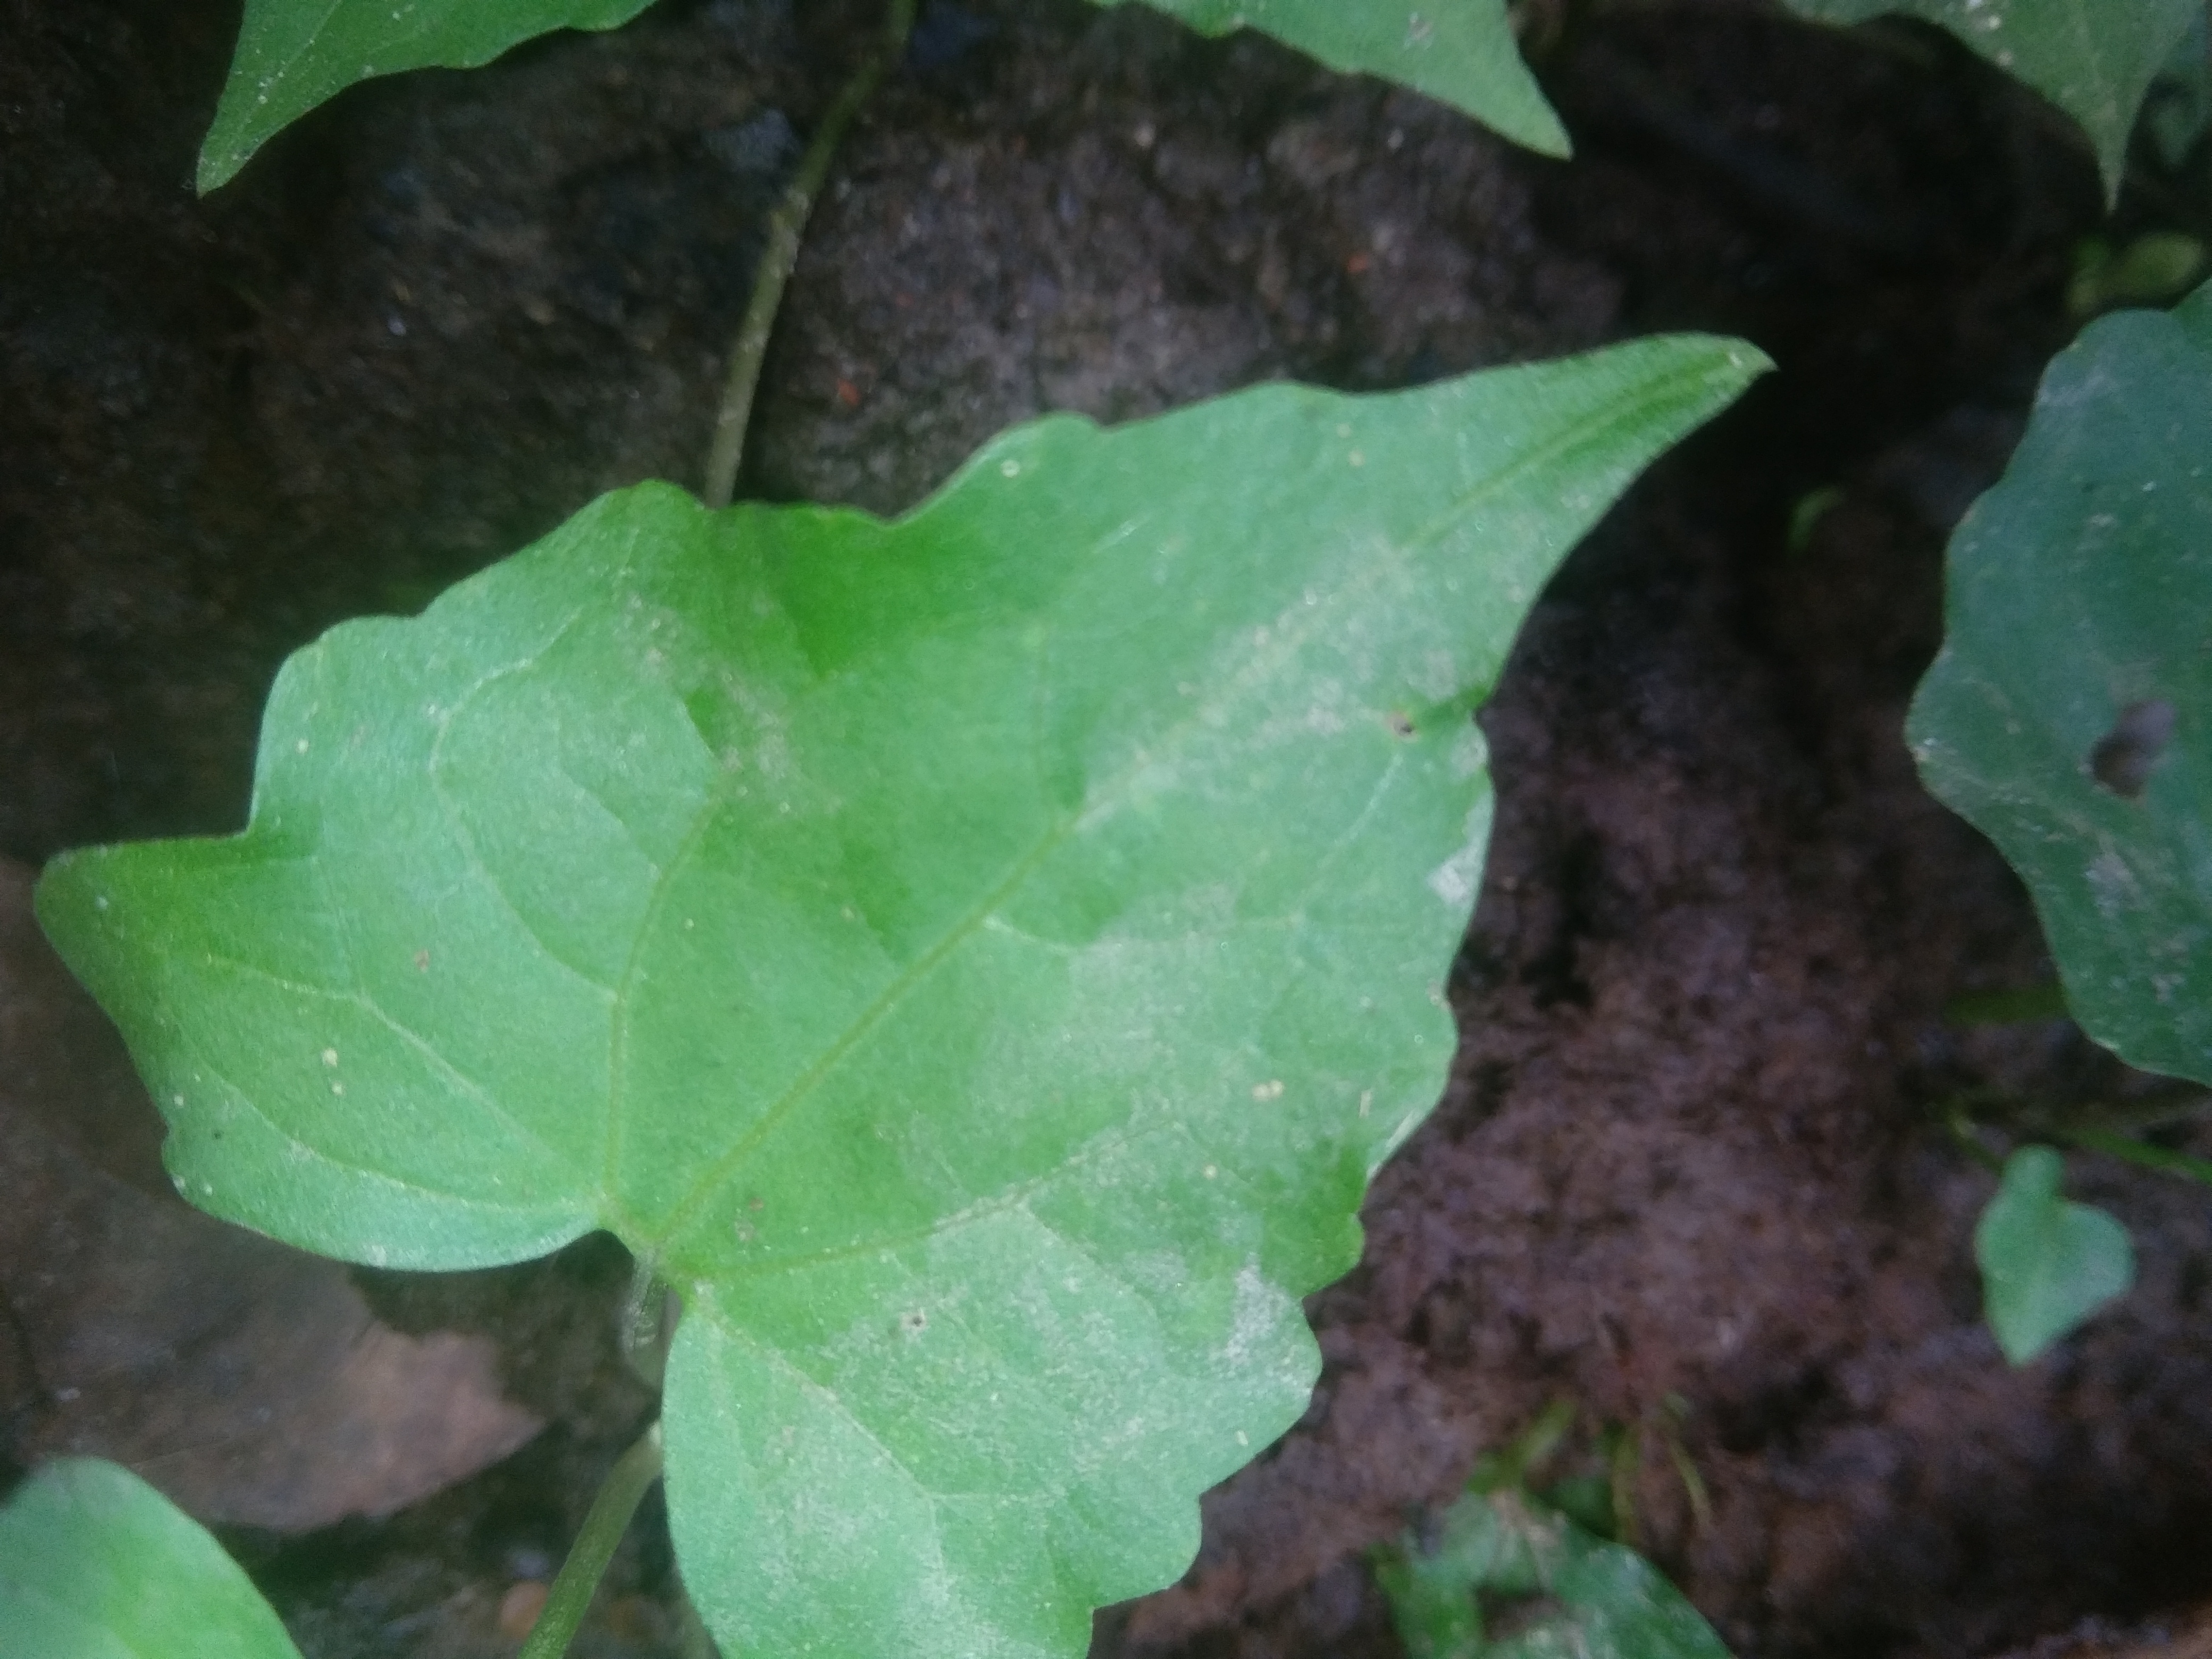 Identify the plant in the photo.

bitter vine
